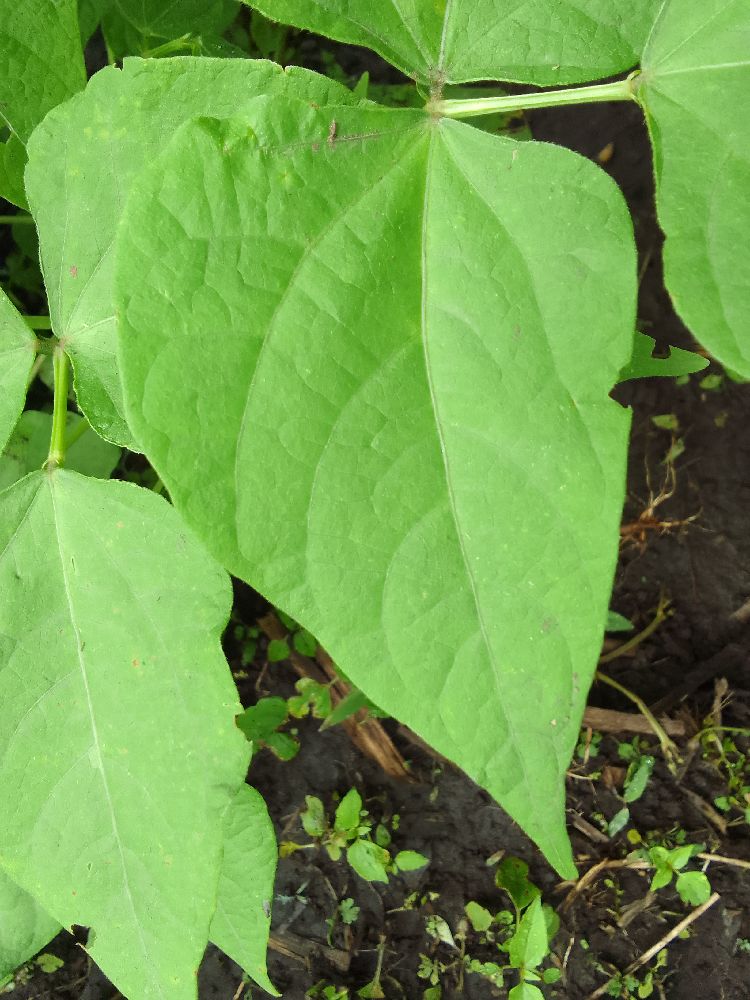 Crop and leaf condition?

common bean, healthy
